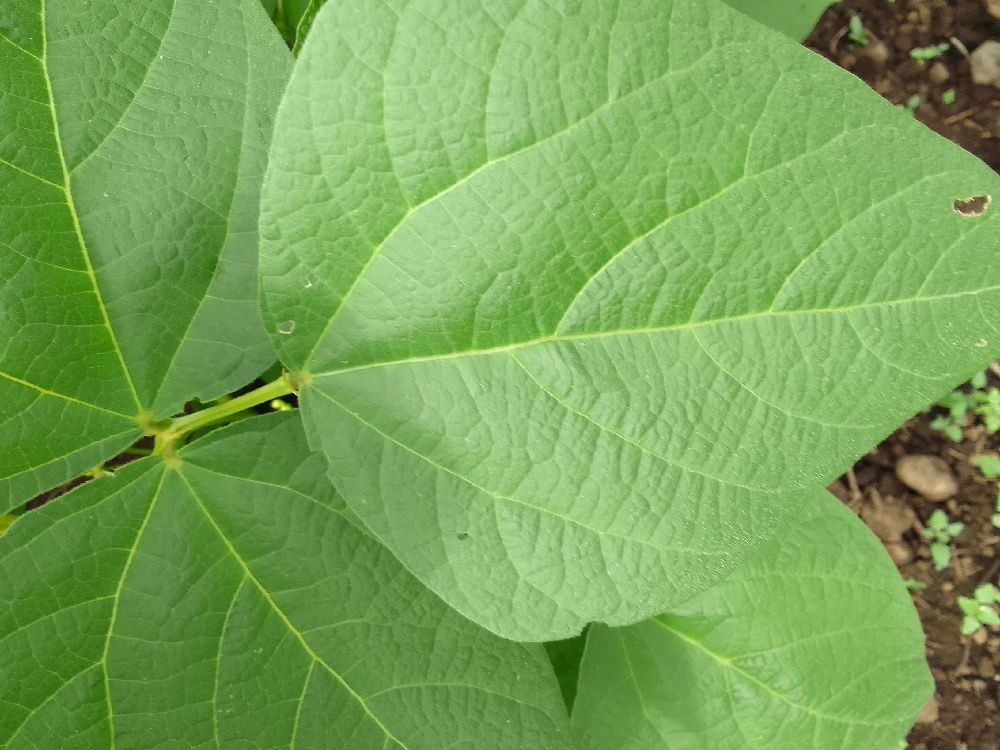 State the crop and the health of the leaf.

common bean, healthy
